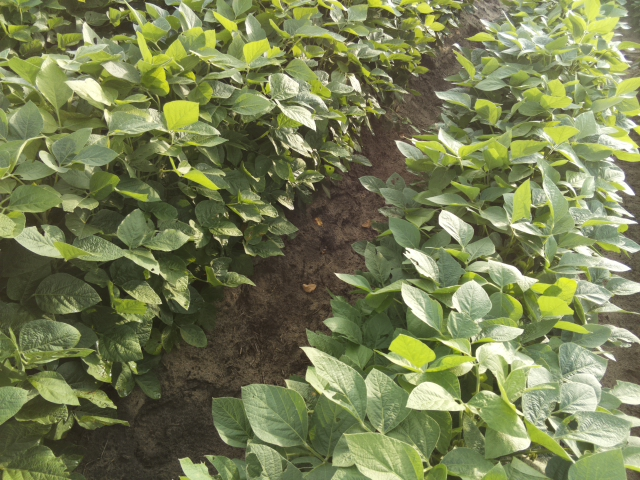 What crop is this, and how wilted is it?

soybean, leaves with no wilting
